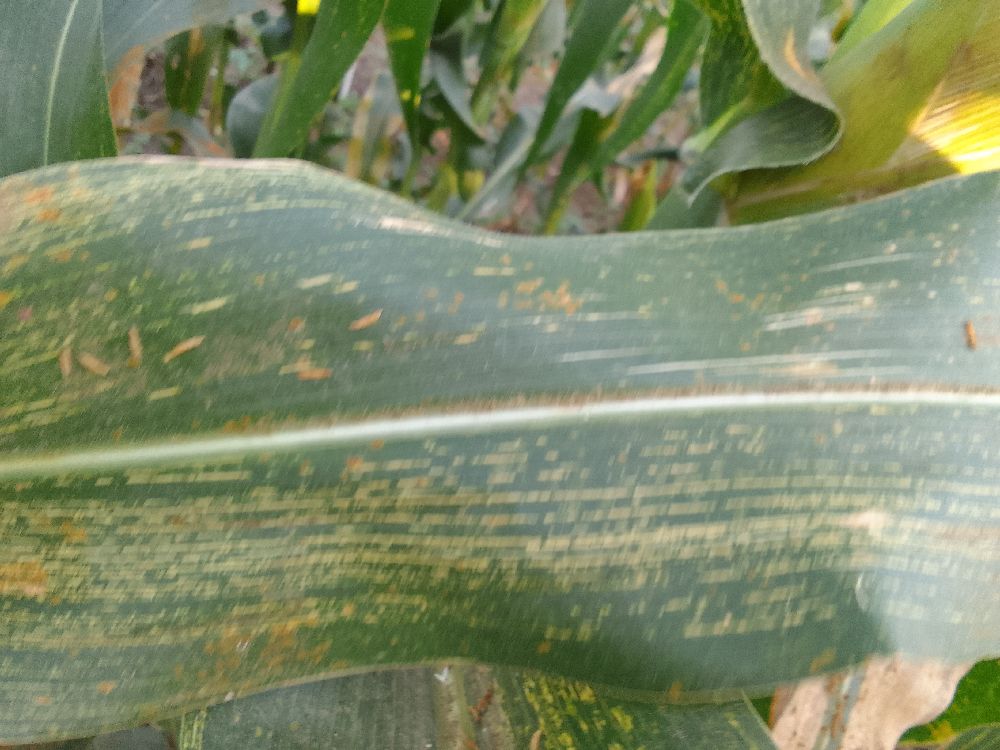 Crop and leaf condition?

maize, maize streak virus
